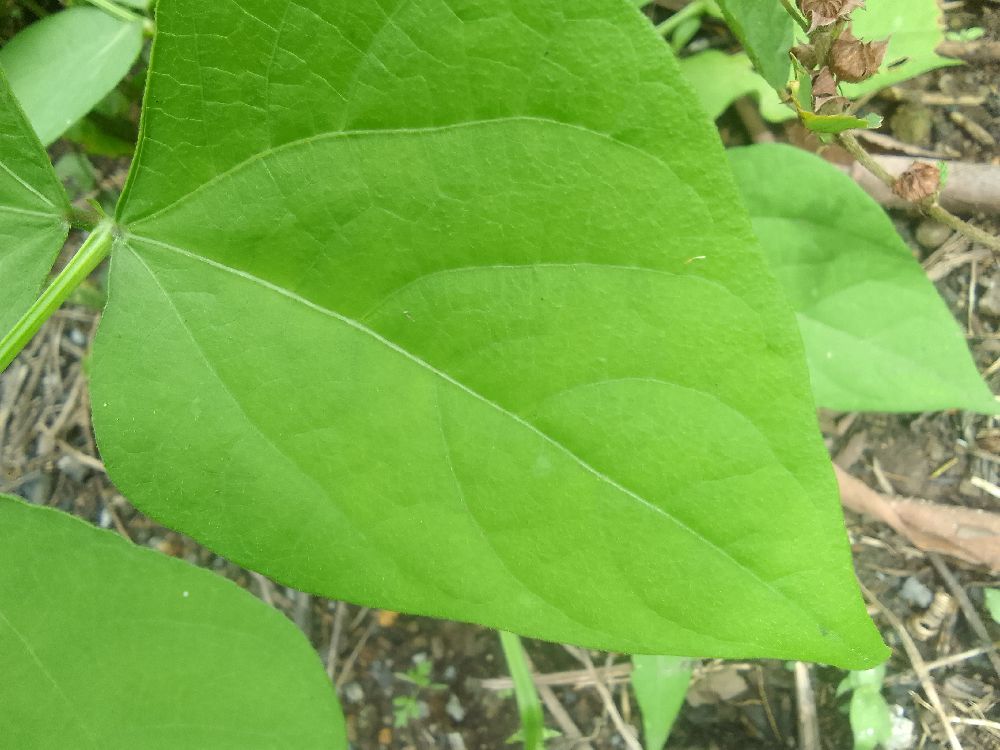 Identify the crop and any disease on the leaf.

common bean, healthy
